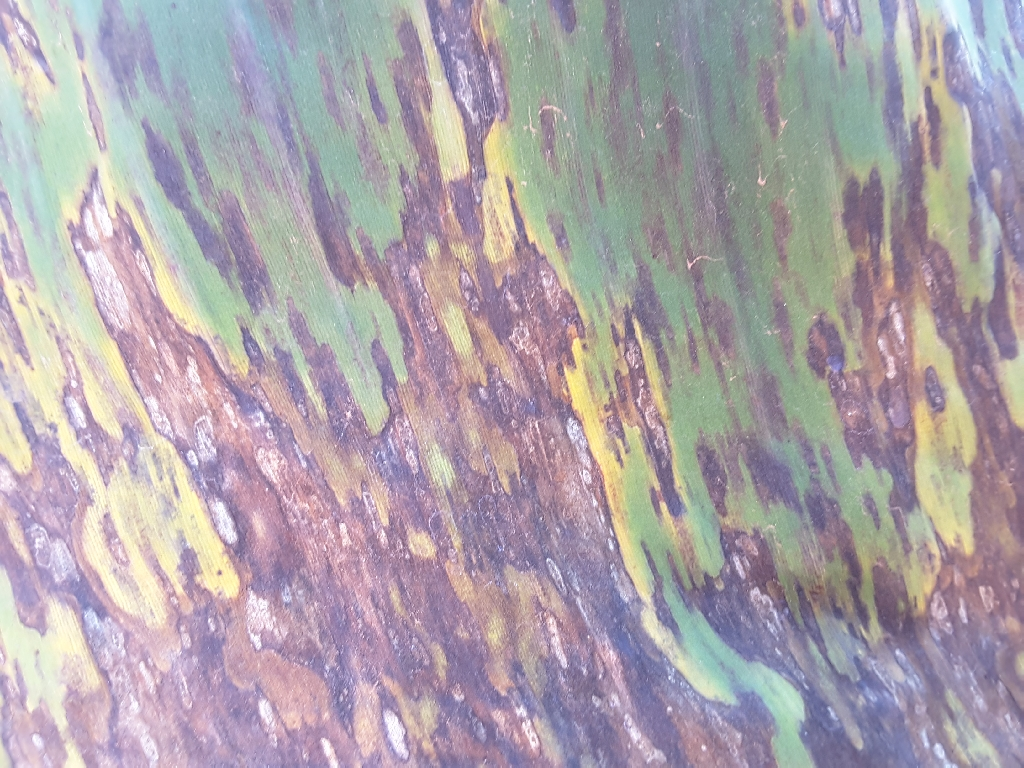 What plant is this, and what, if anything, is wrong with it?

banana, black sigatoka
